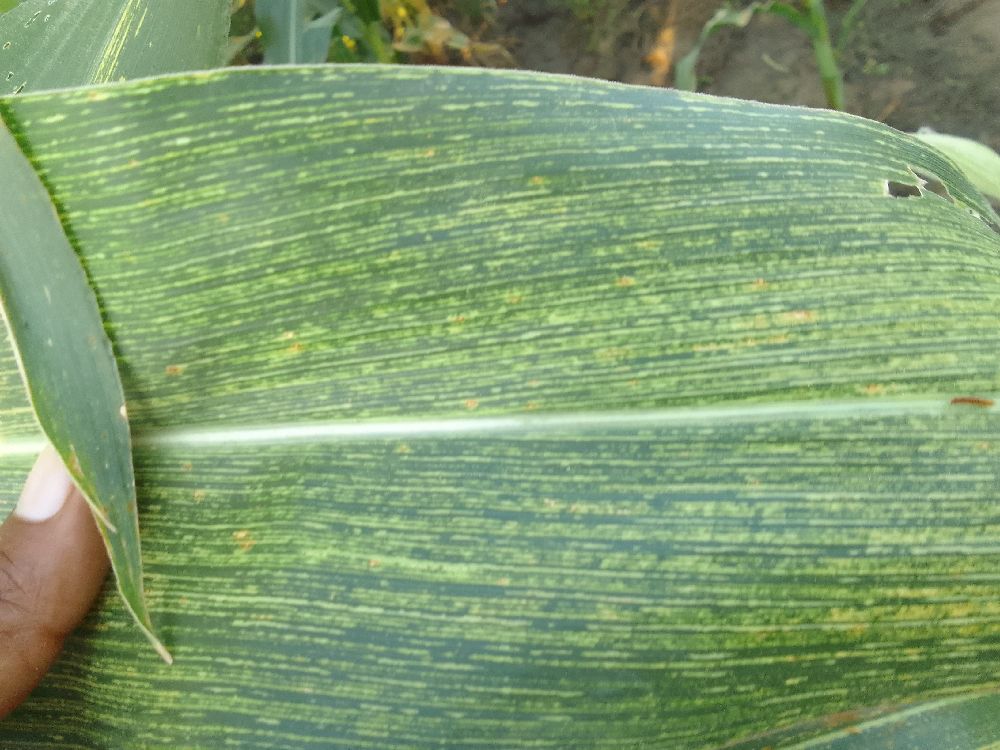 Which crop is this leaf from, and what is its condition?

maize, maize streak virus
